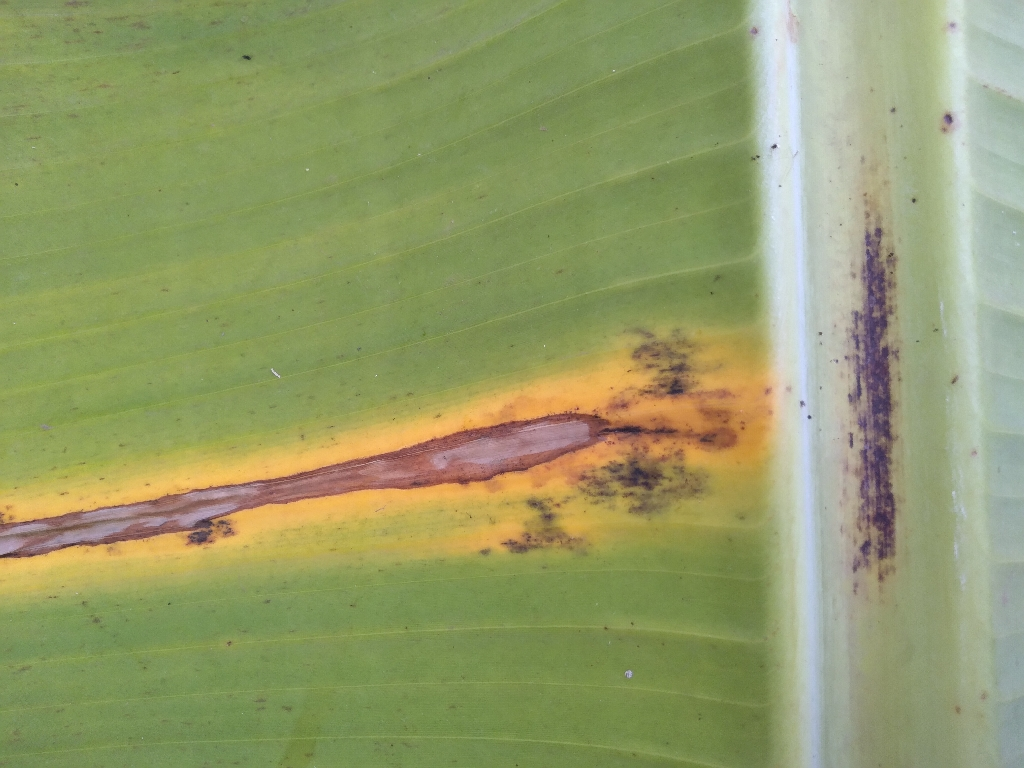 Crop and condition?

banana, black sigatoka
